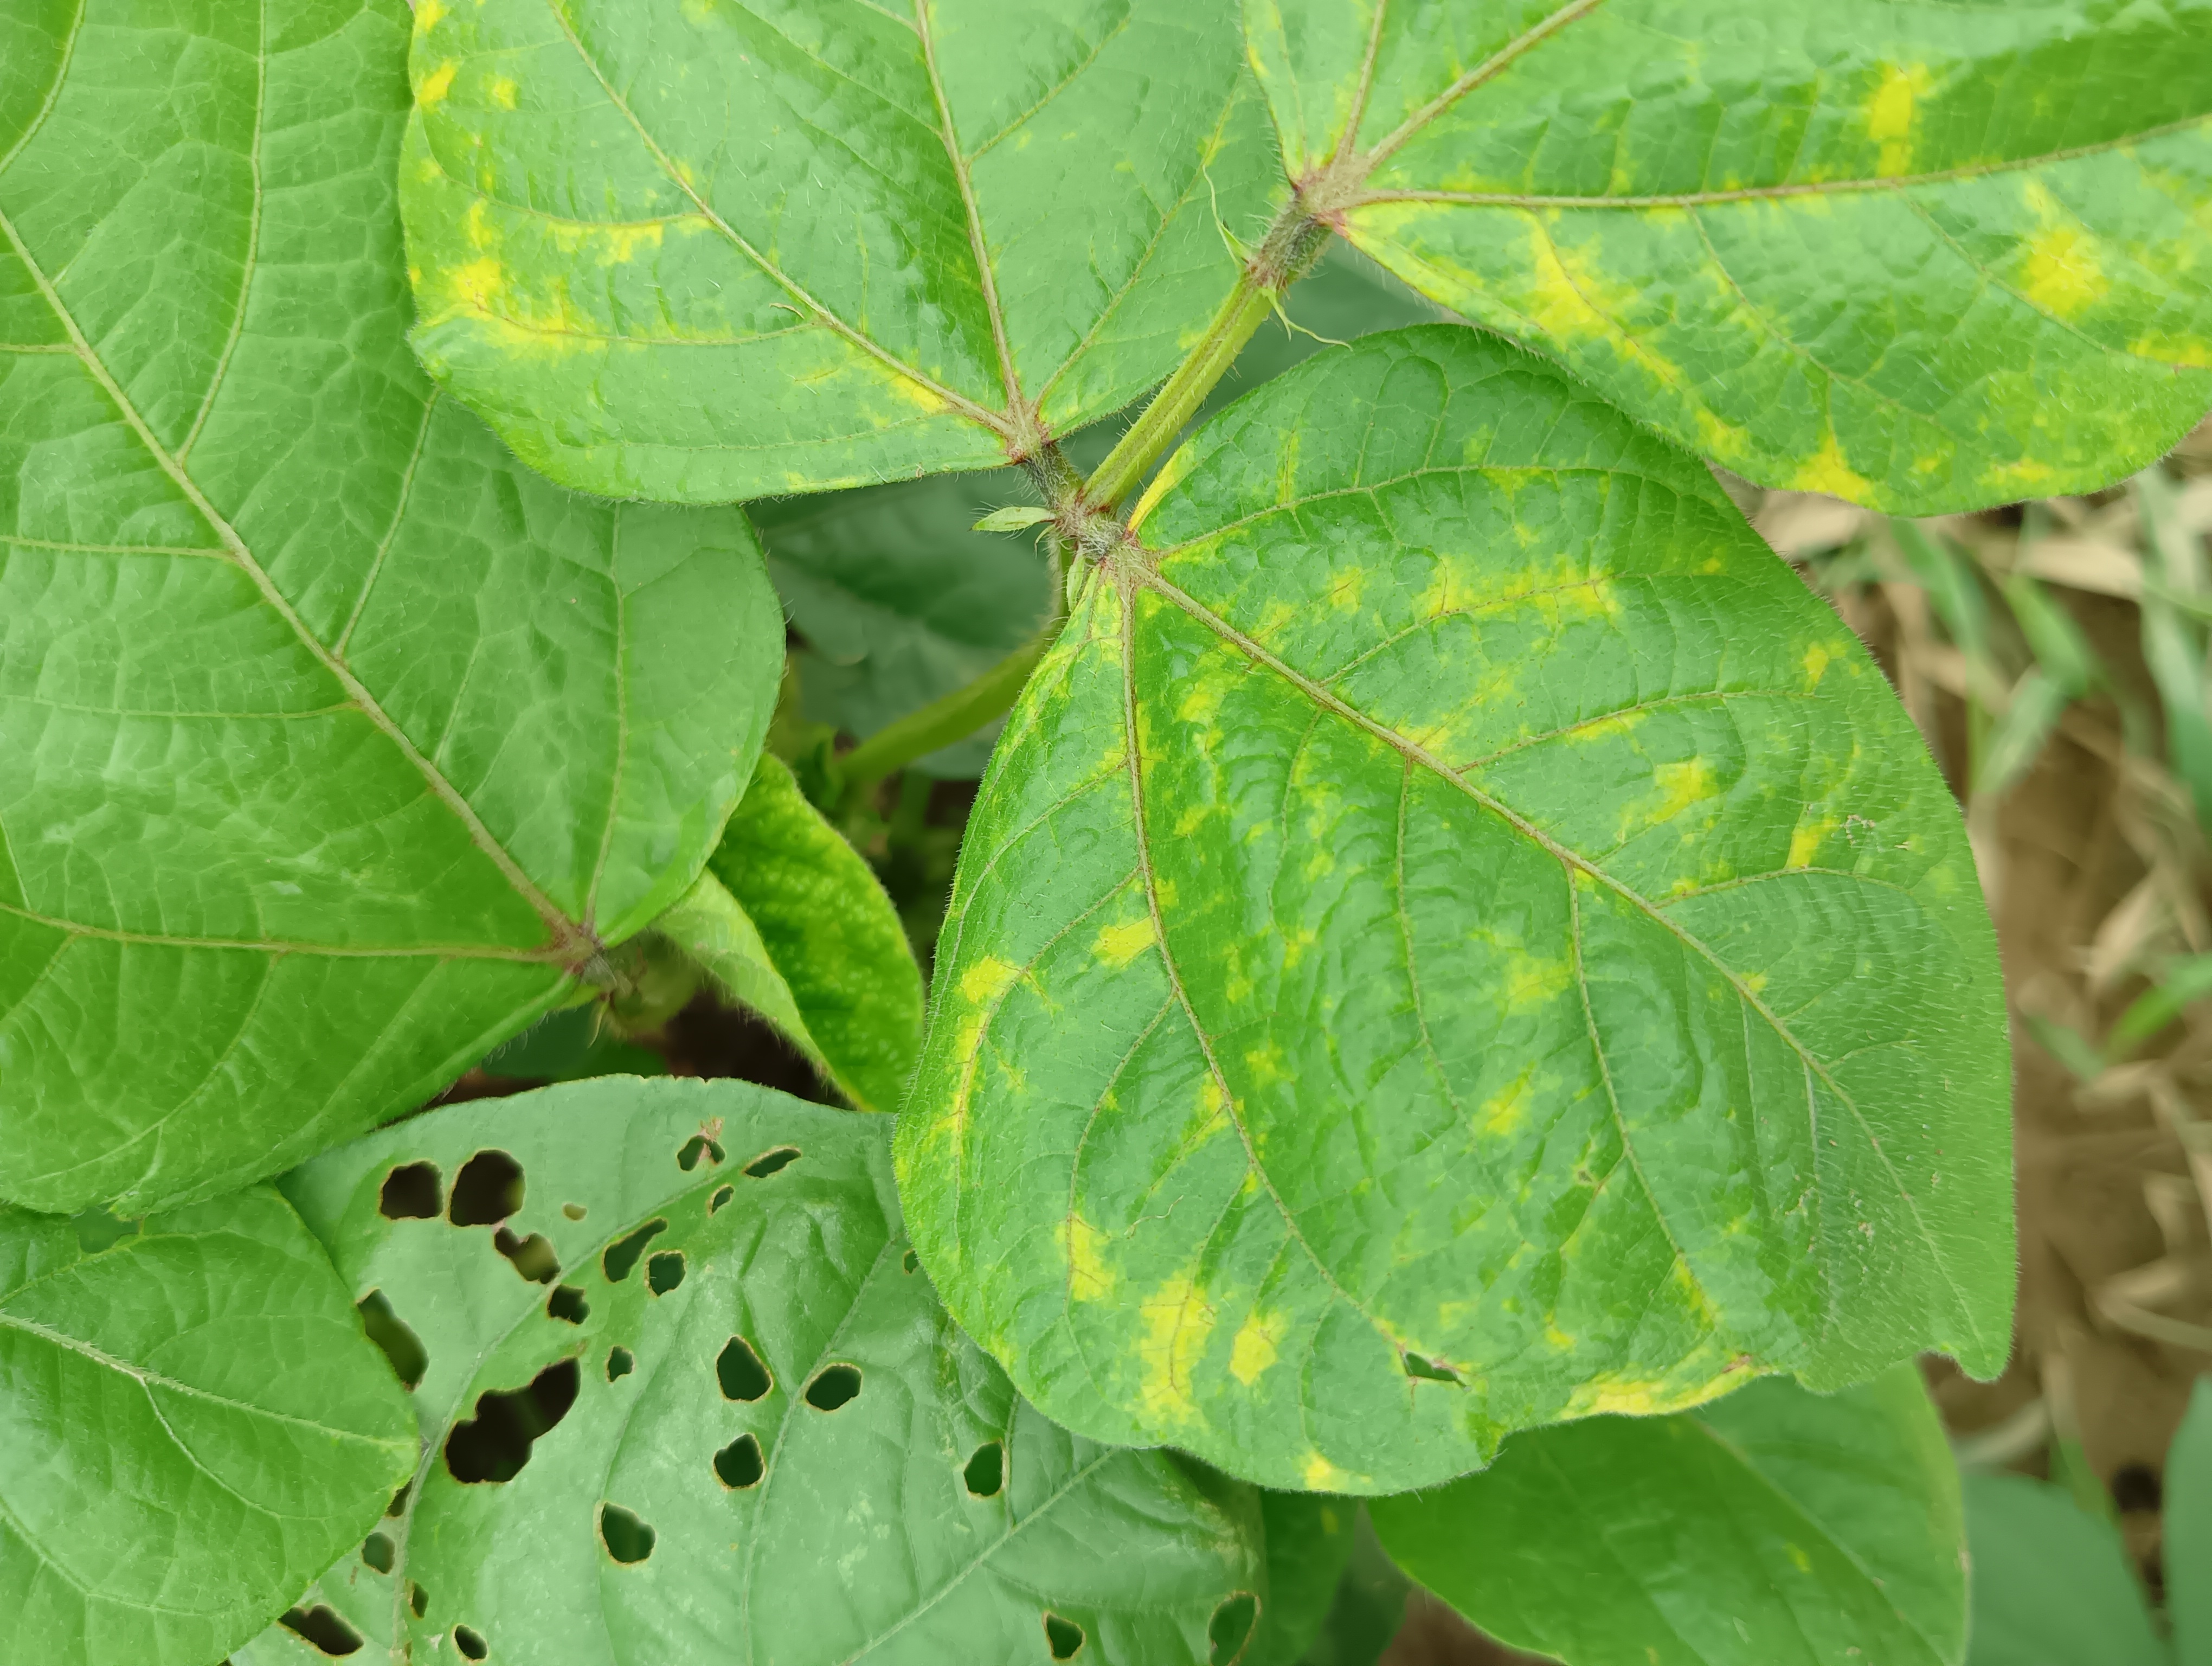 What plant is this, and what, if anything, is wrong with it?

mungbean, yellow mosaic
